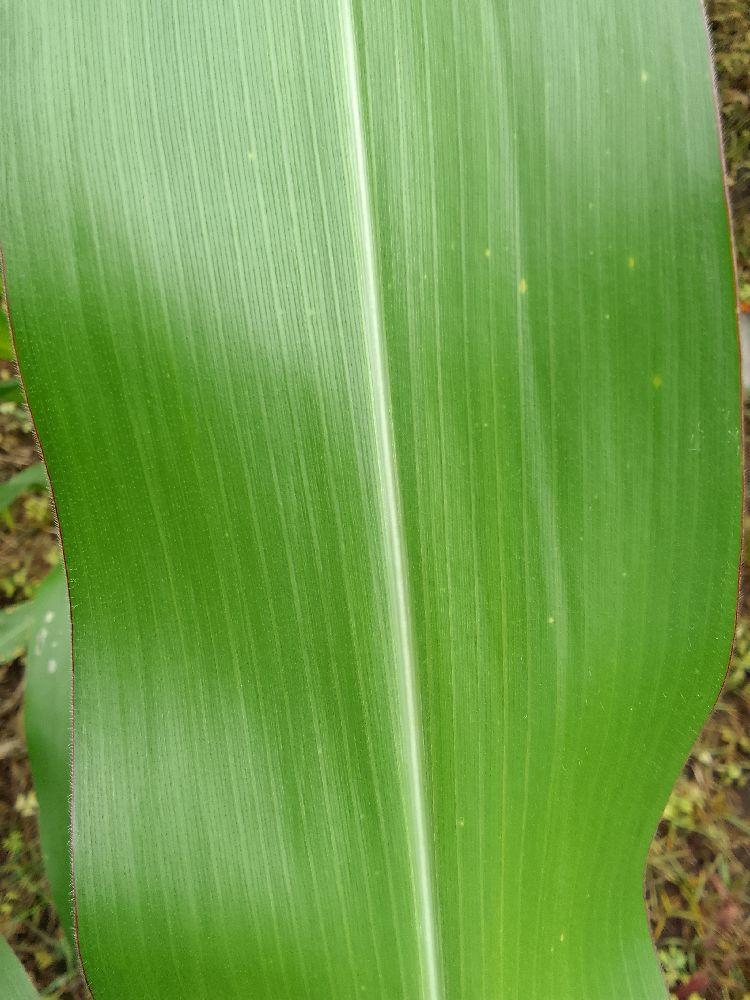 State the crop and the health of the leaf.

maize, healthy
